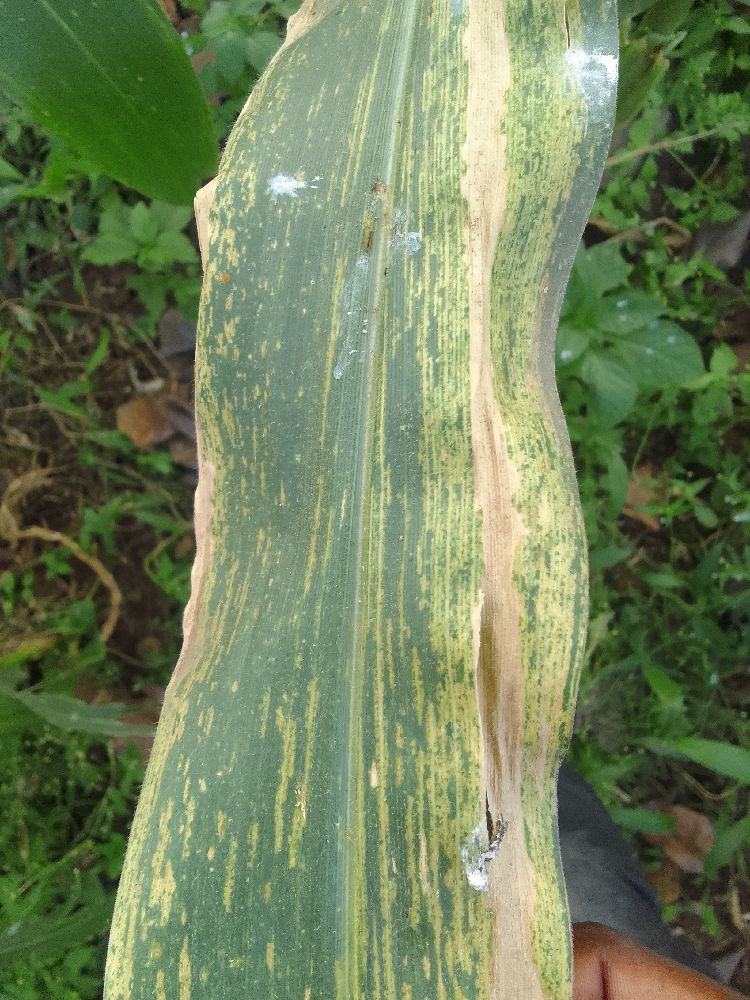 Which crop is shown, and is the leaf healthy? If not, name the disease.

maize, maize lethal necrosis
